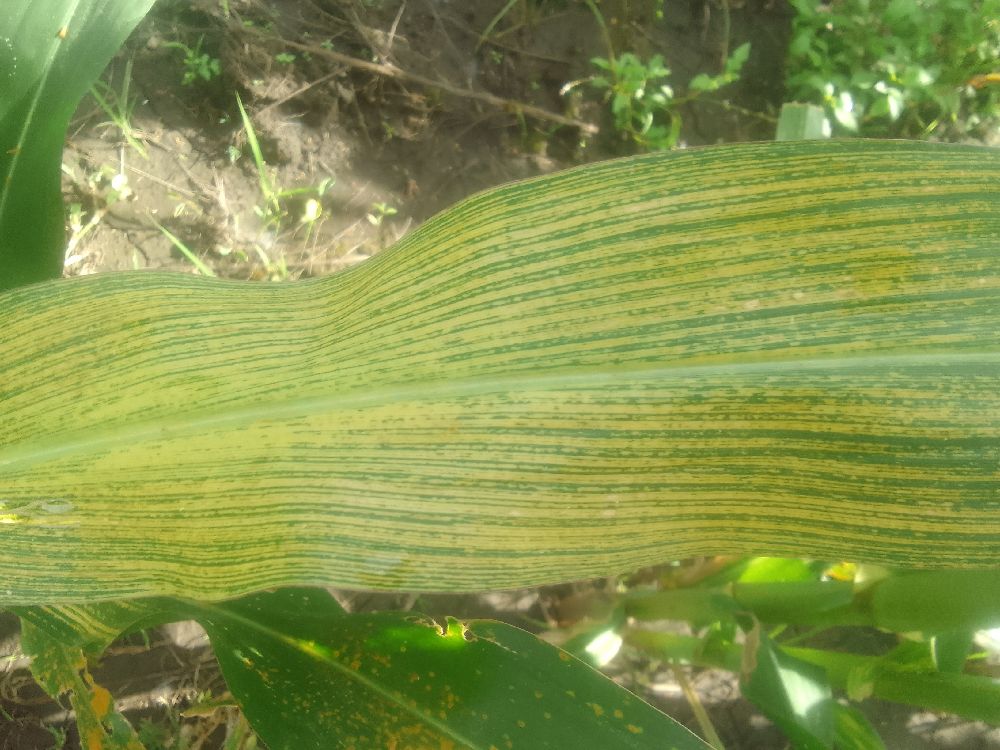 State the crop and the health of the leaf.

maize, maize streak virus
